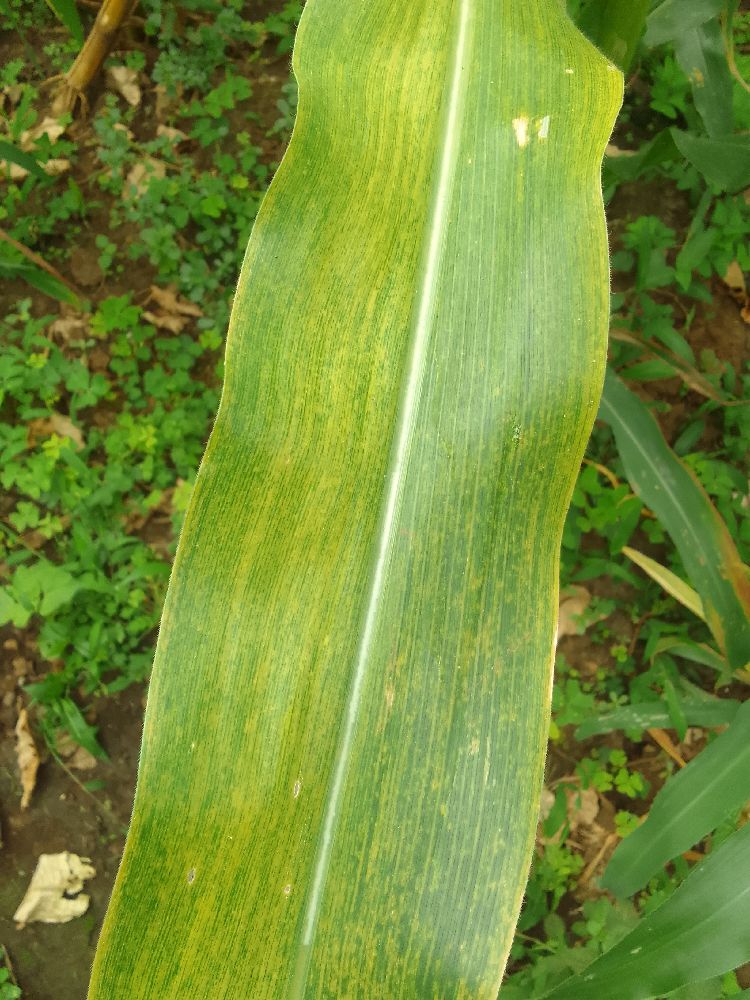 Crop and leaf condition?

maize, maize lethal necrosis
